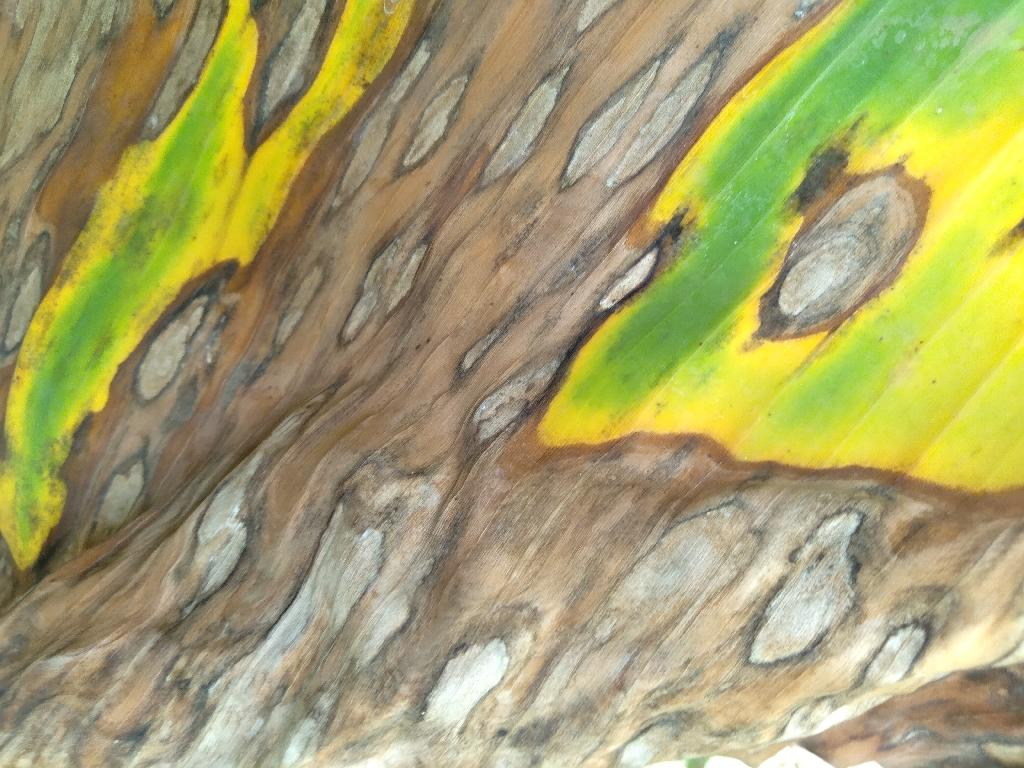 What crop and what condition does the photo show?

banana, black sigatoka
